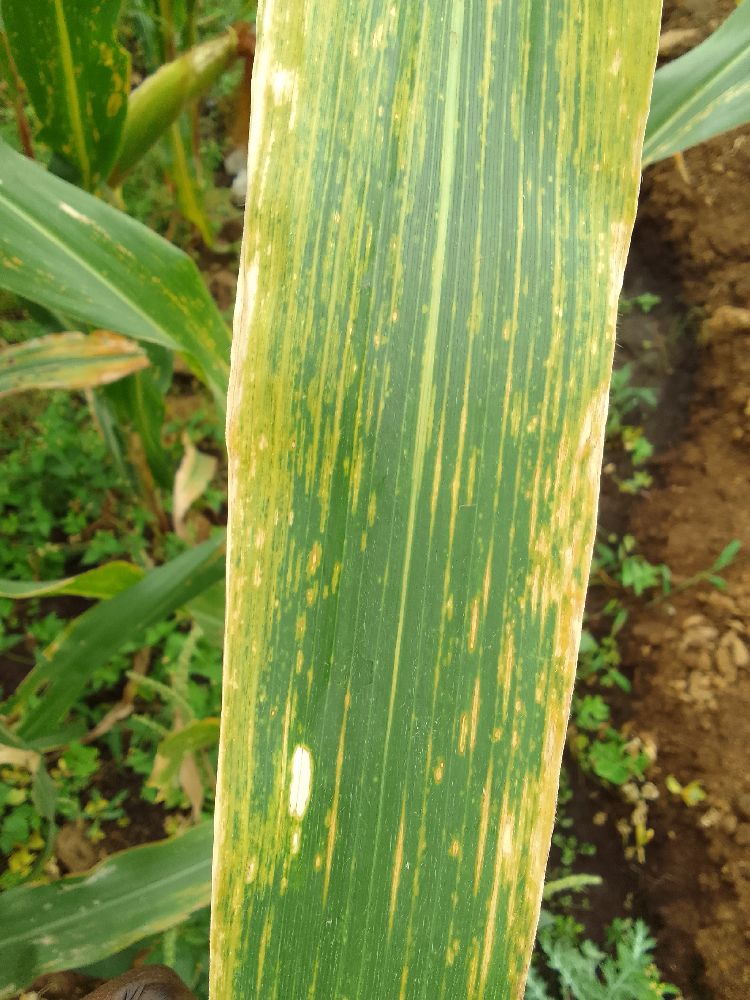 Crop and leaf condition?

maize, maize lethal necrosis
